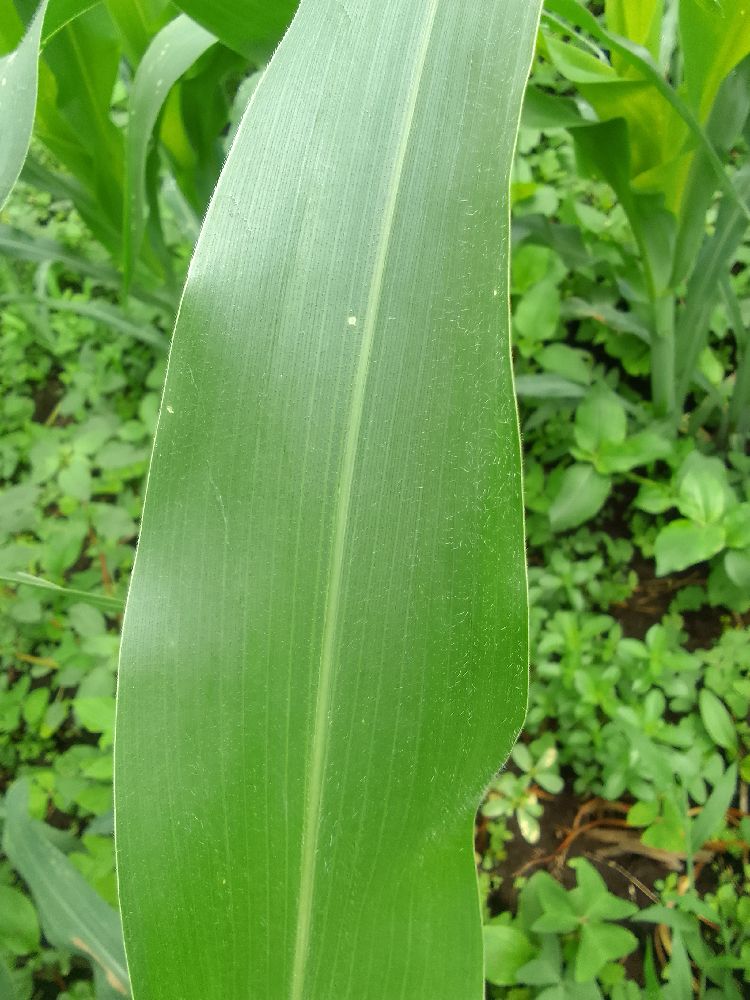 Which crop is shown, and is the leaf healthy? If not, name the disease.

maize, healthy
